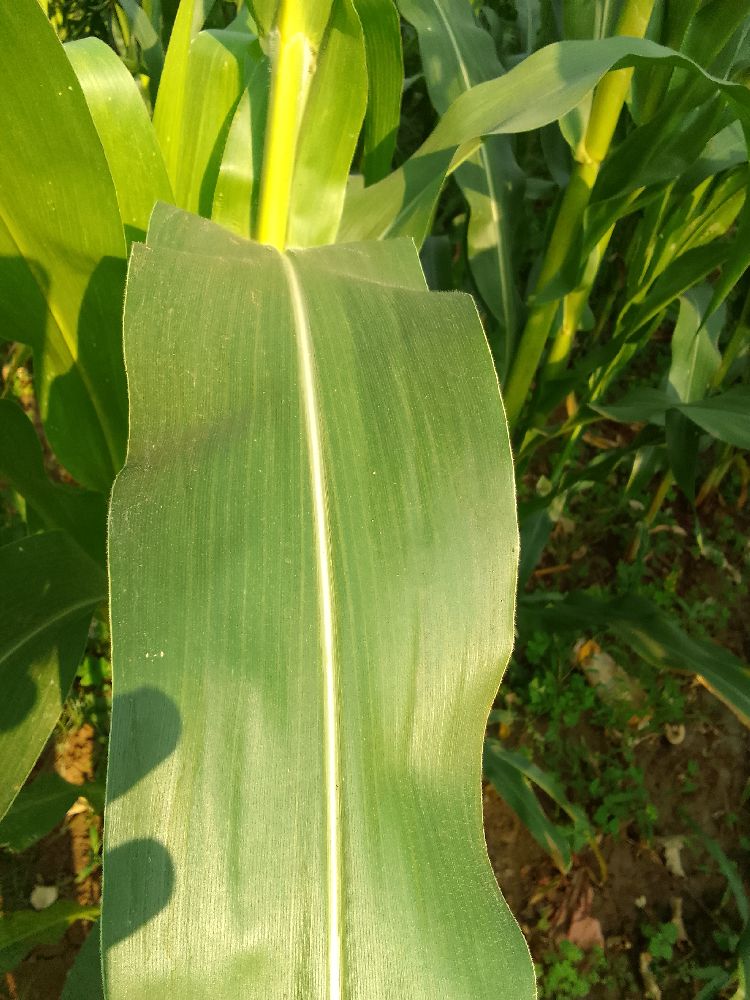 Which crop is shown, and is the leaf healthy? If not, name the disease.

maize, healthy
